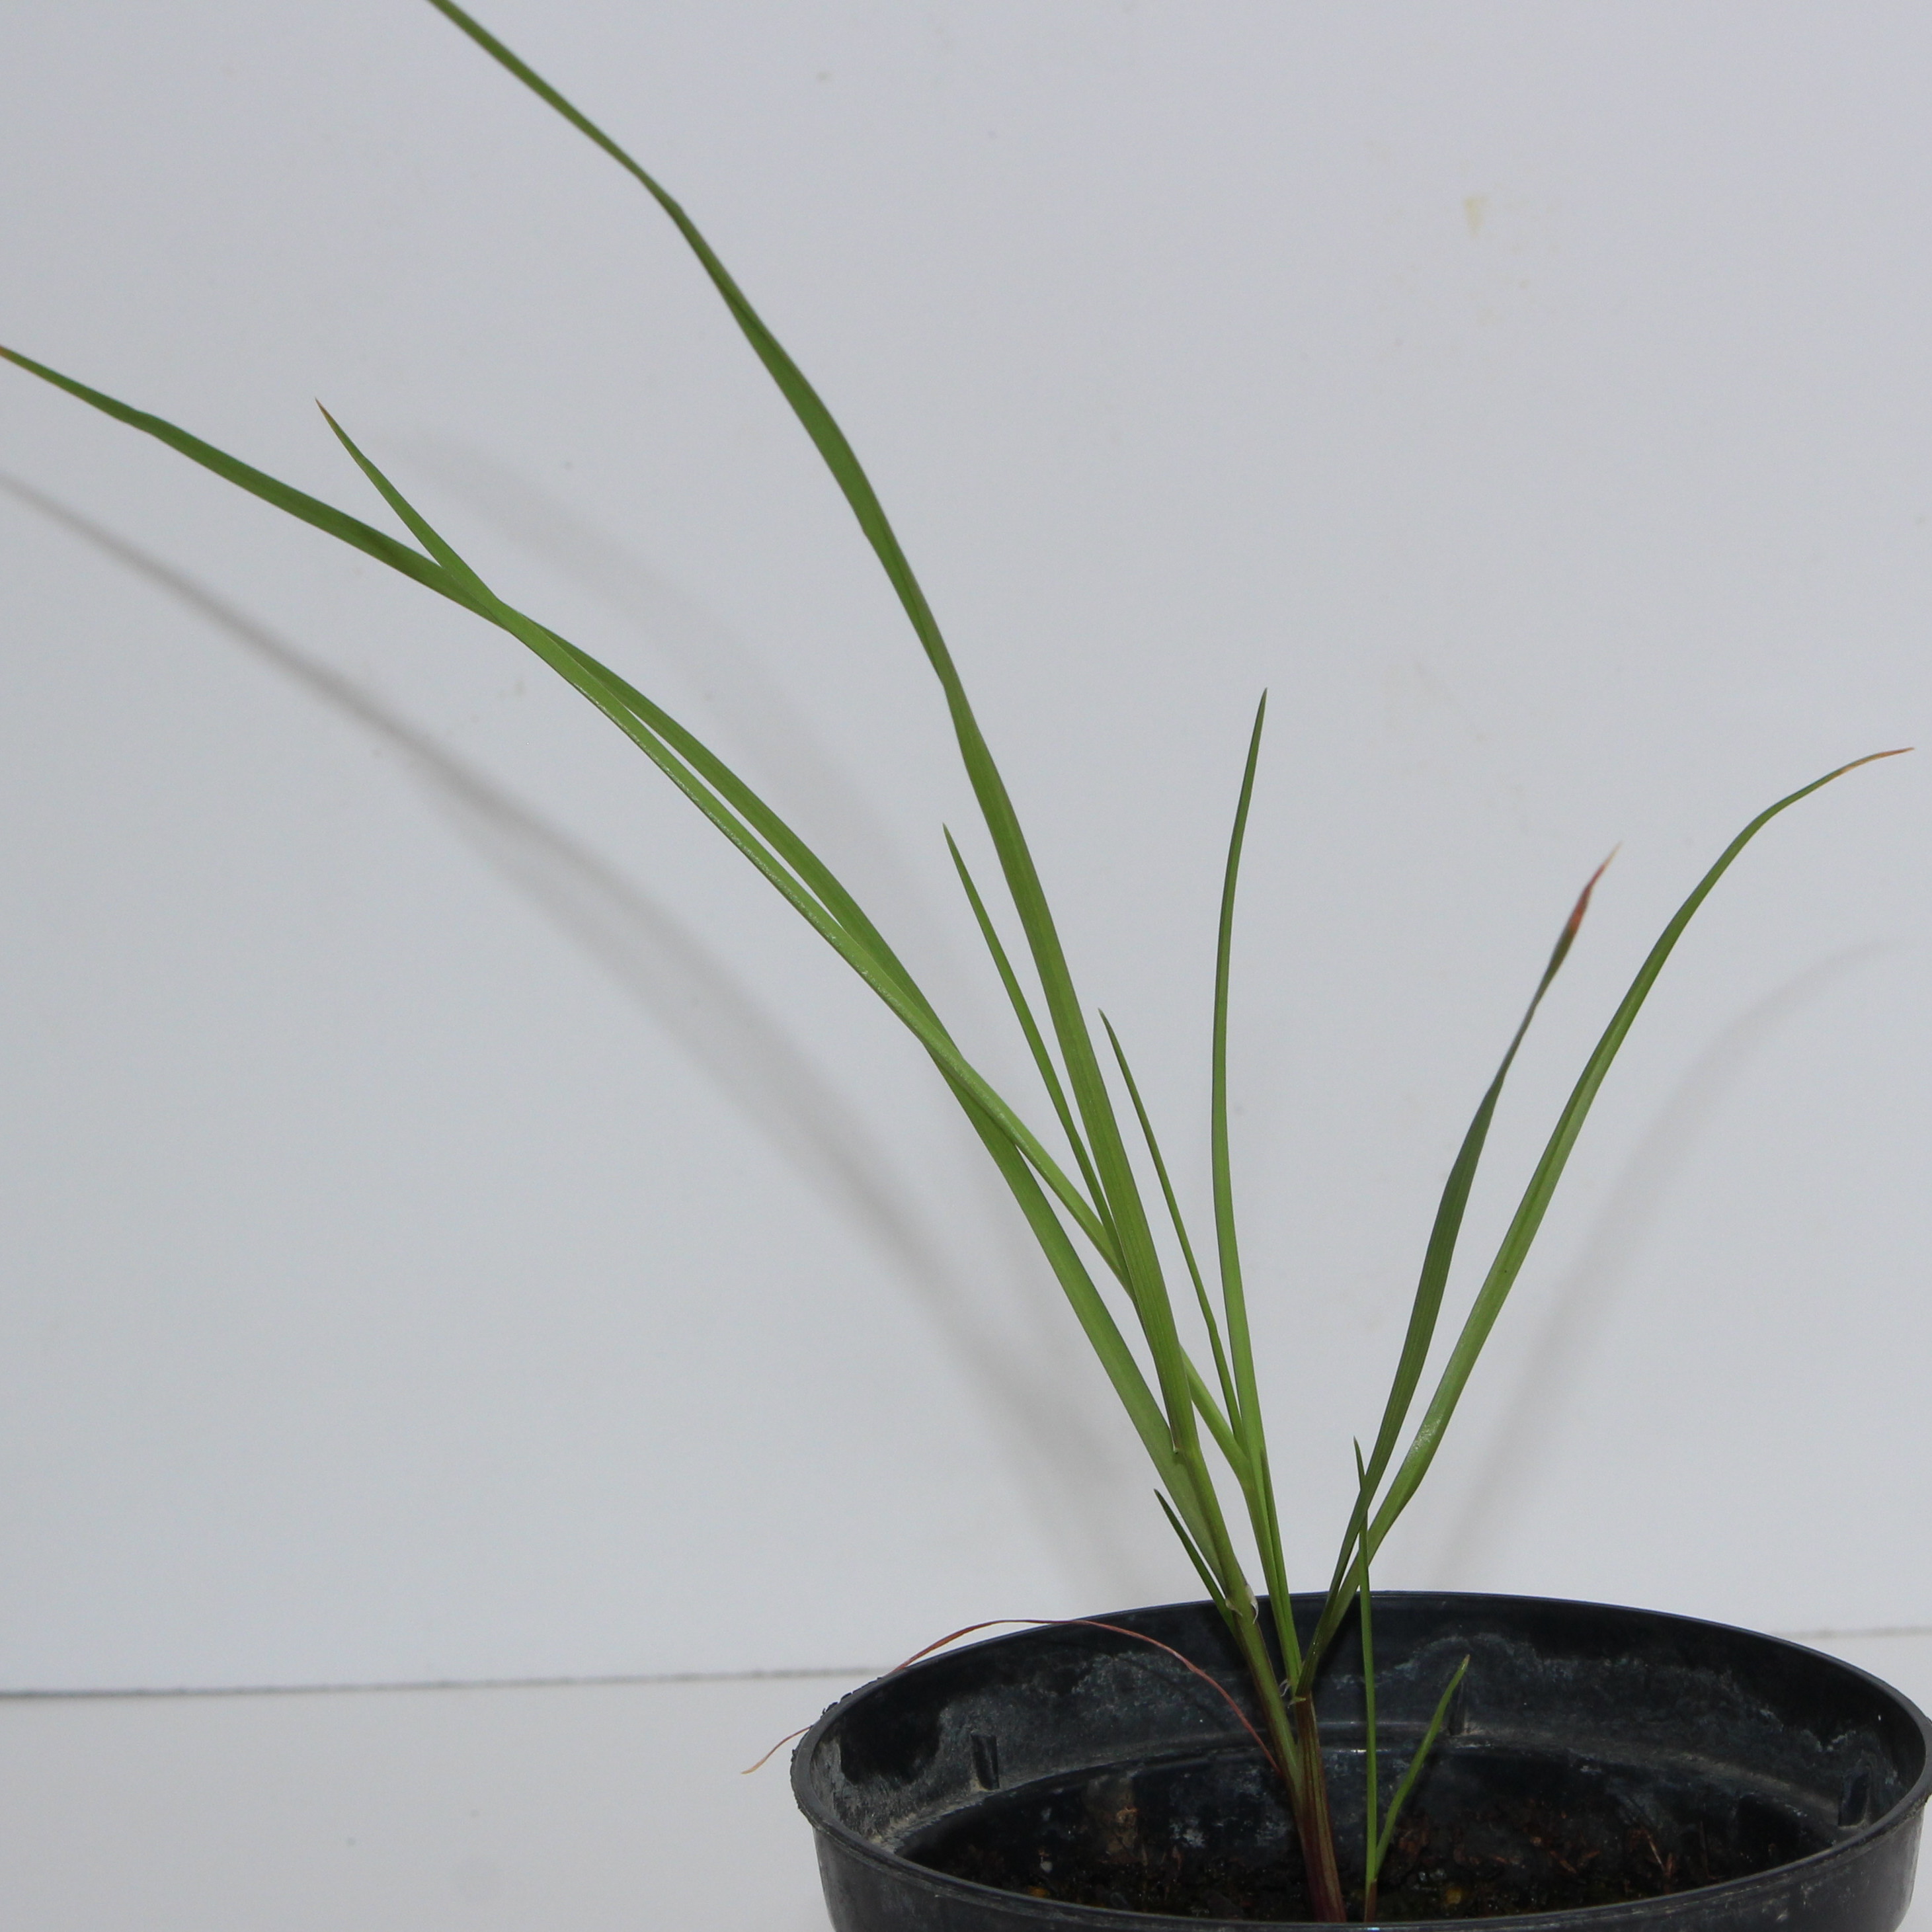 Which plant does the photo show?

Lolium multiflorum
